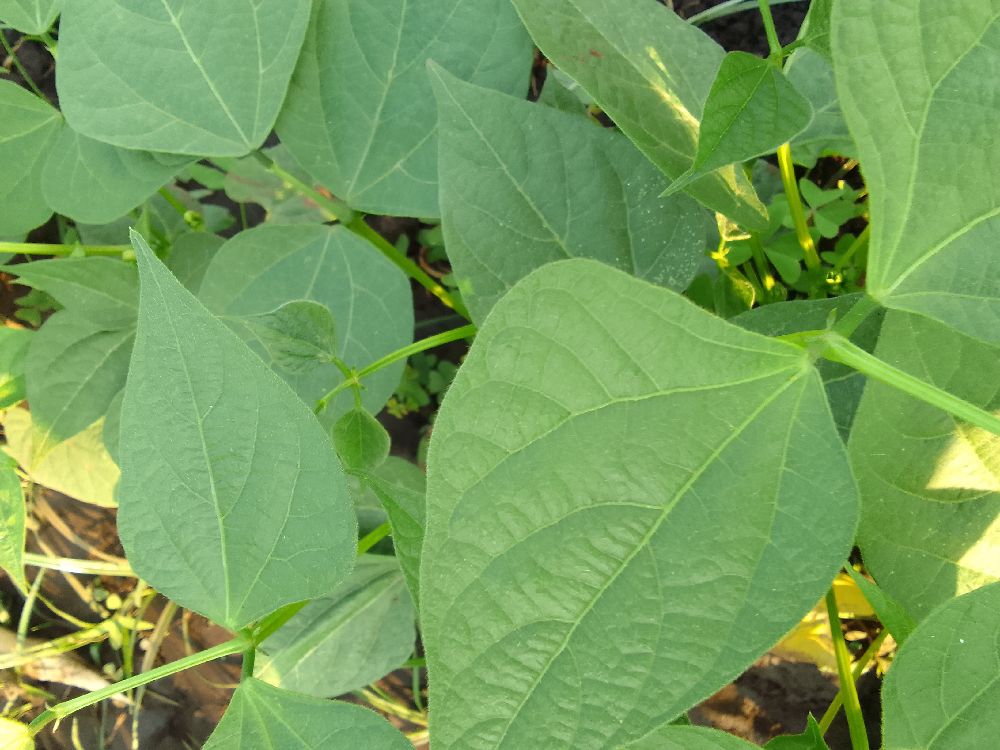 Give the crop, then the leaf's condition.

common bean, healthy
